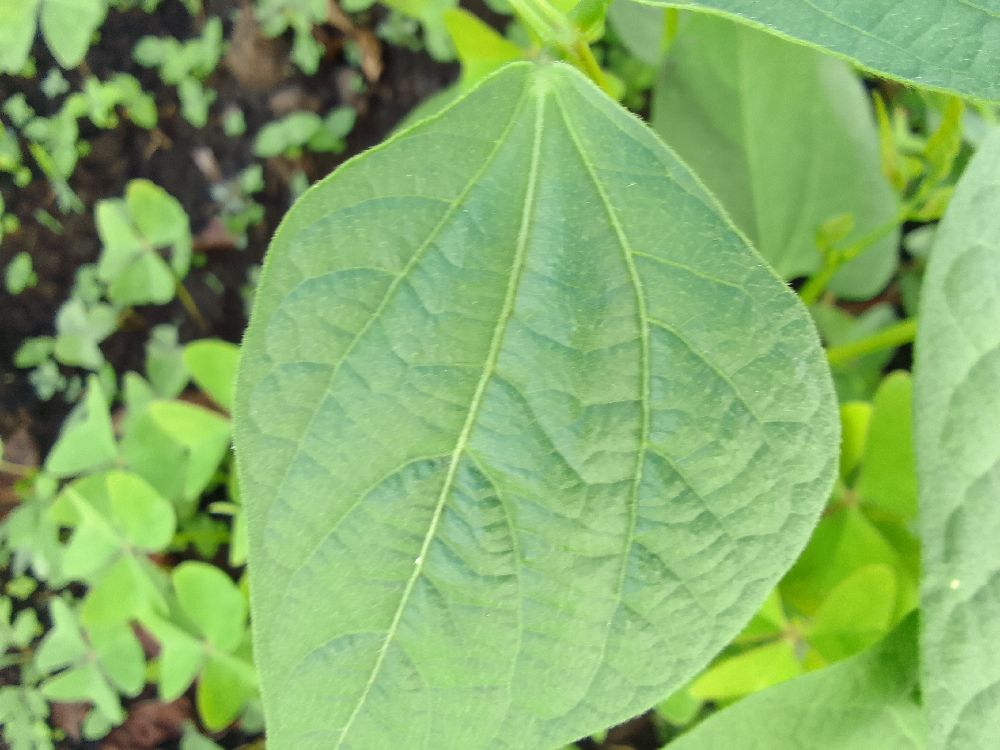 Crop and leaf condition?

common bean, healthy
